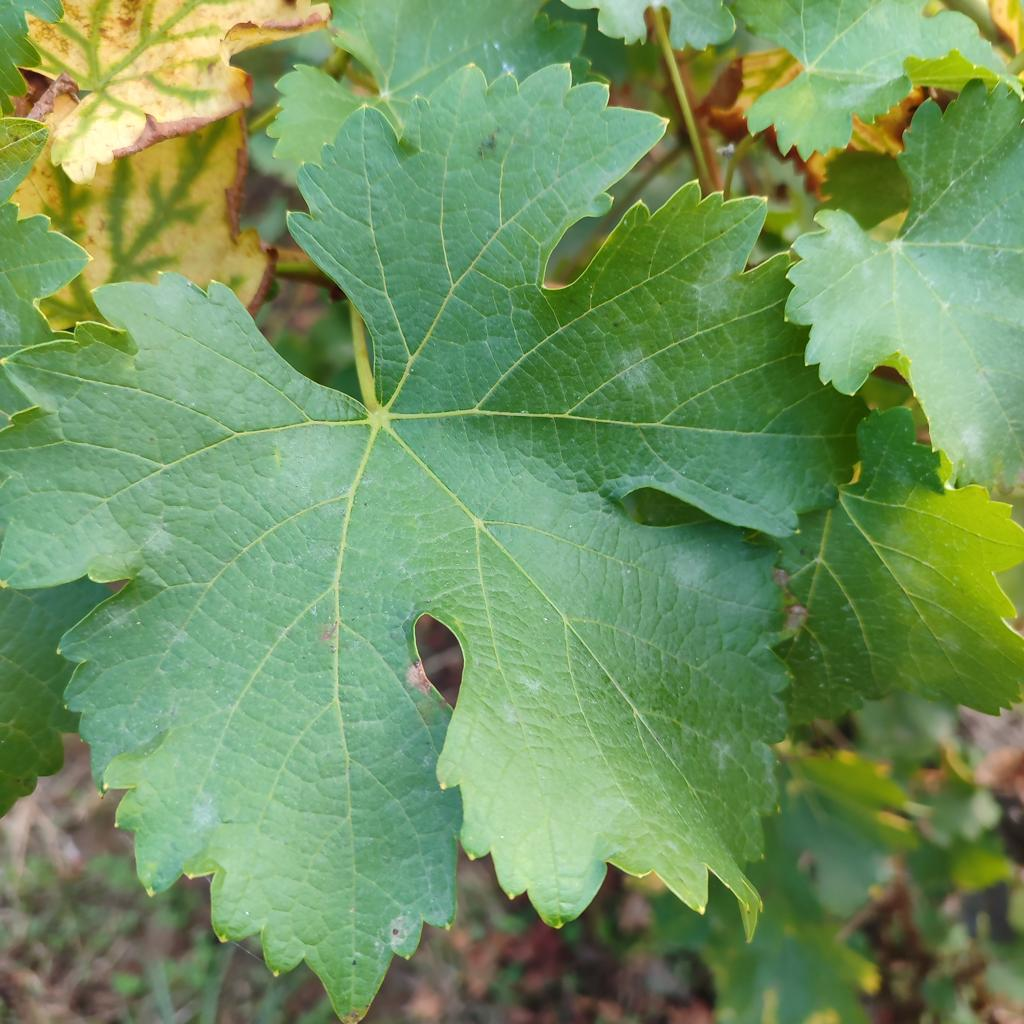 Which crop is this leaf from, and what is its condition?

grapevine, powdery mildew
